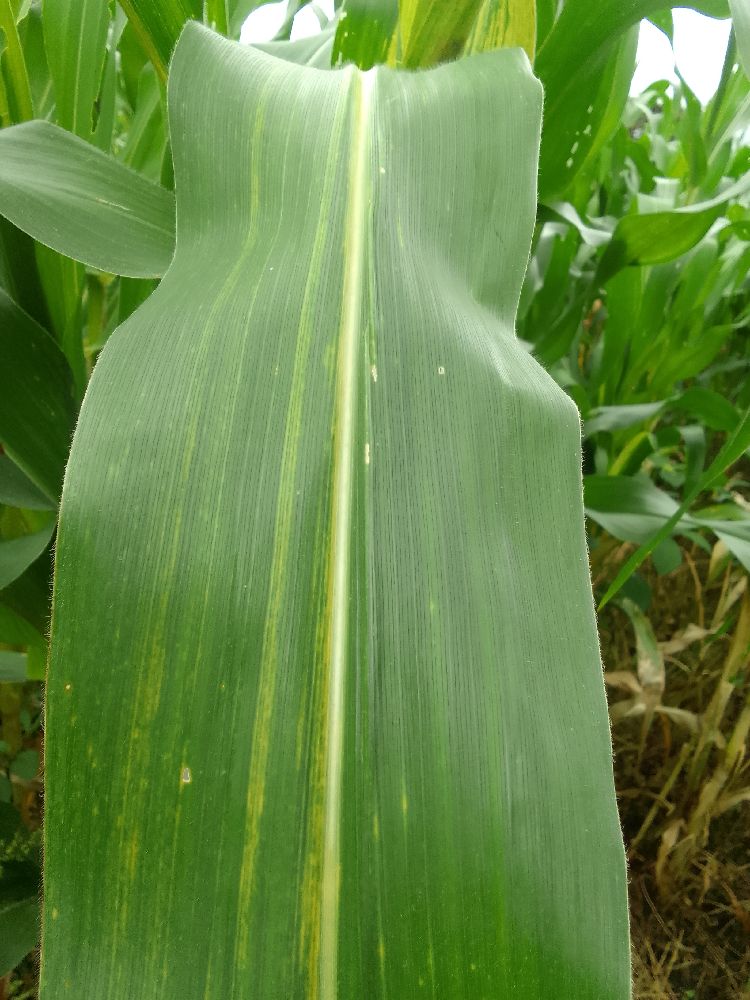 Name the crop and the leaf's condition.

maize, maize lethal necrosis
